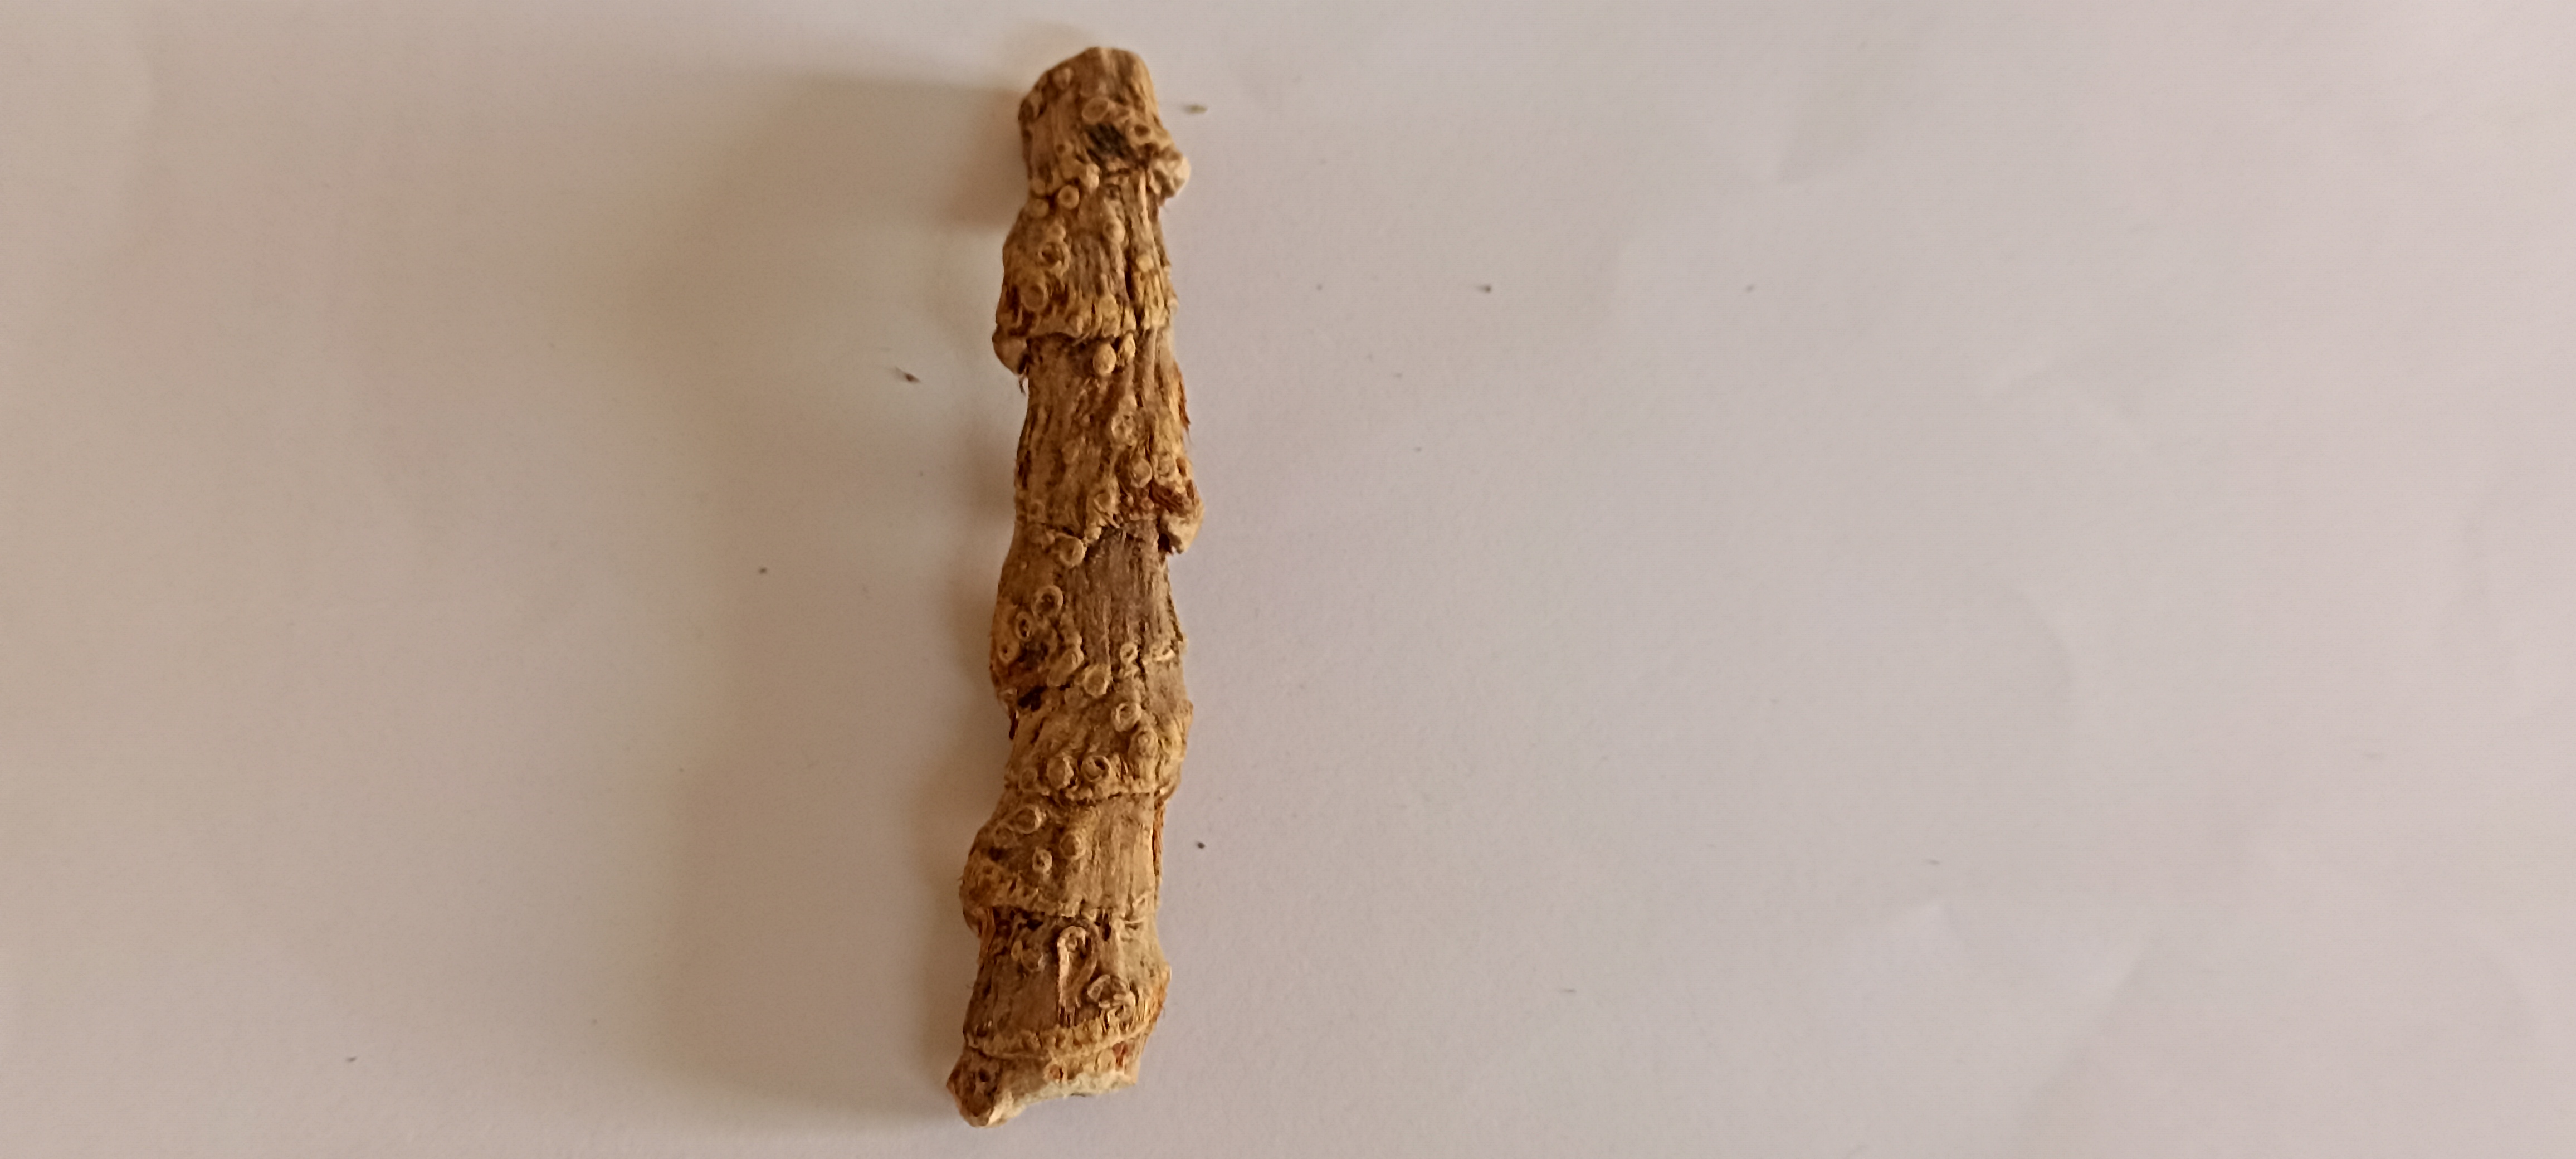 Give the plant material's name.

vekhand
